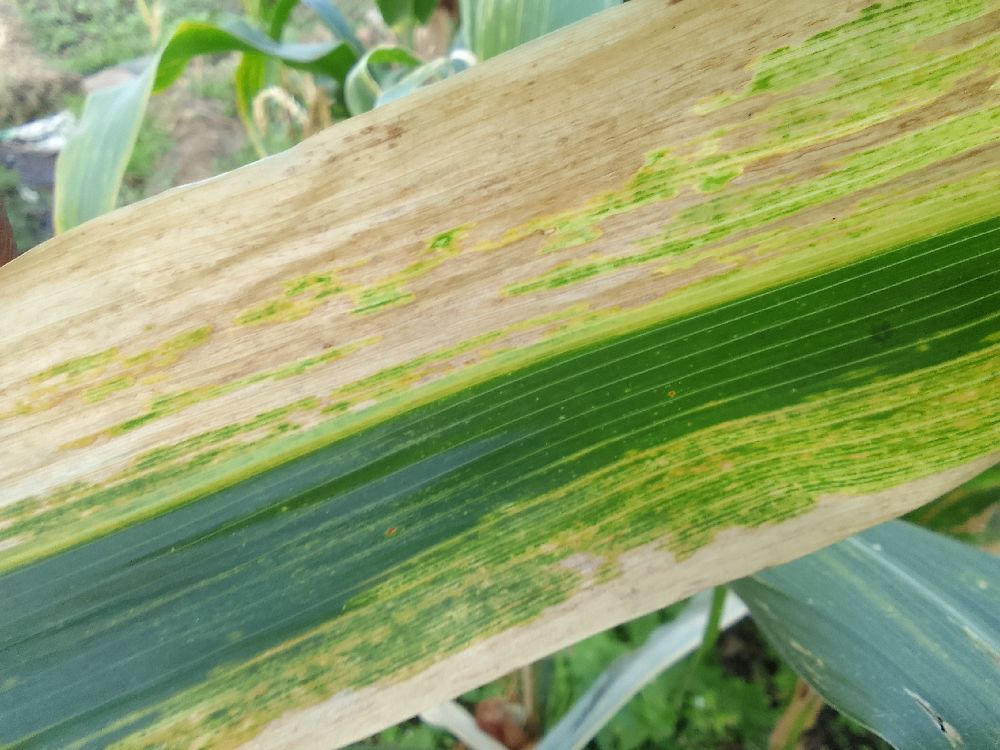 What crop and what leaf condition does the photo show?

maize, maize lethal necrosis
